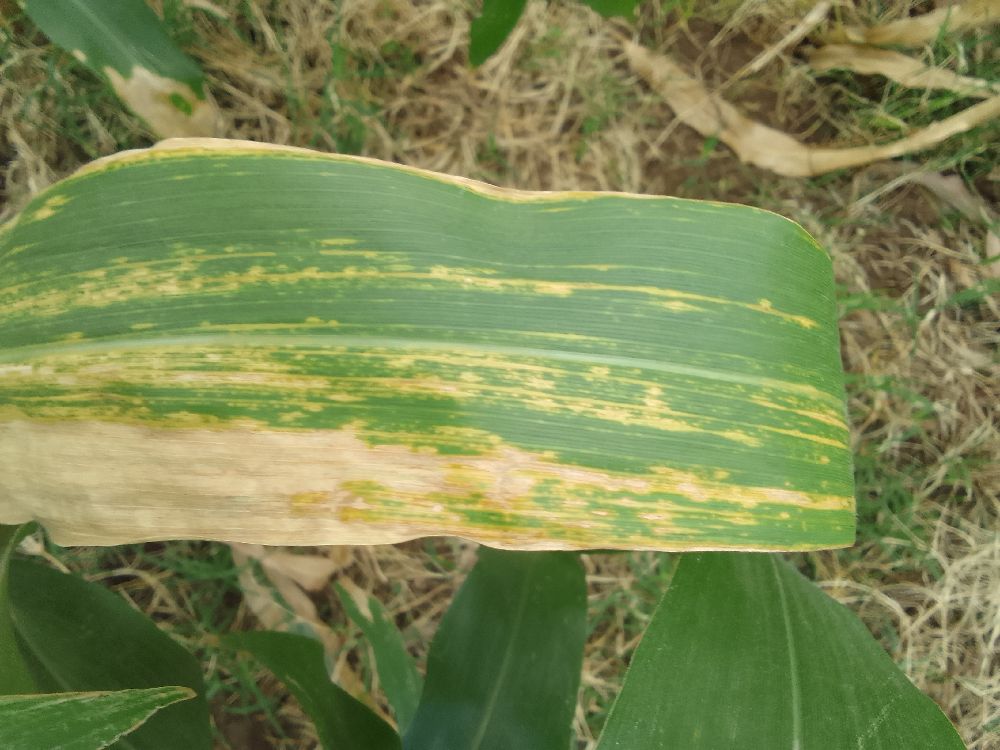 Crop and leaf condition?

maize, maize lethal necrosis
